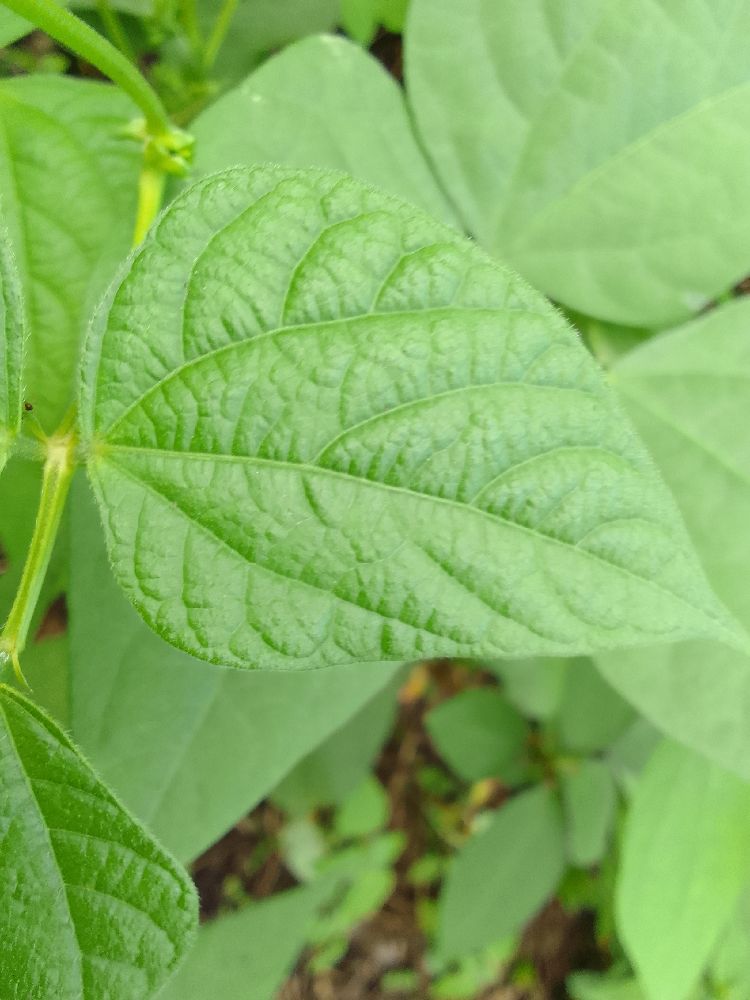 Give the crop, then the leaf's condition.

common bean, healthy
